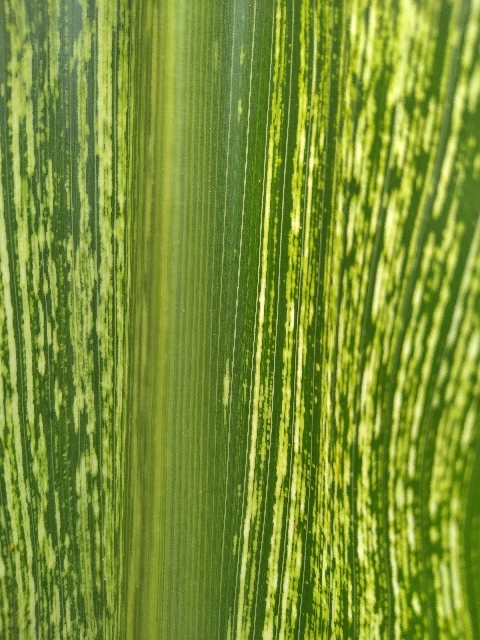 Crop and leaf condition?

maize, maize streak virus
